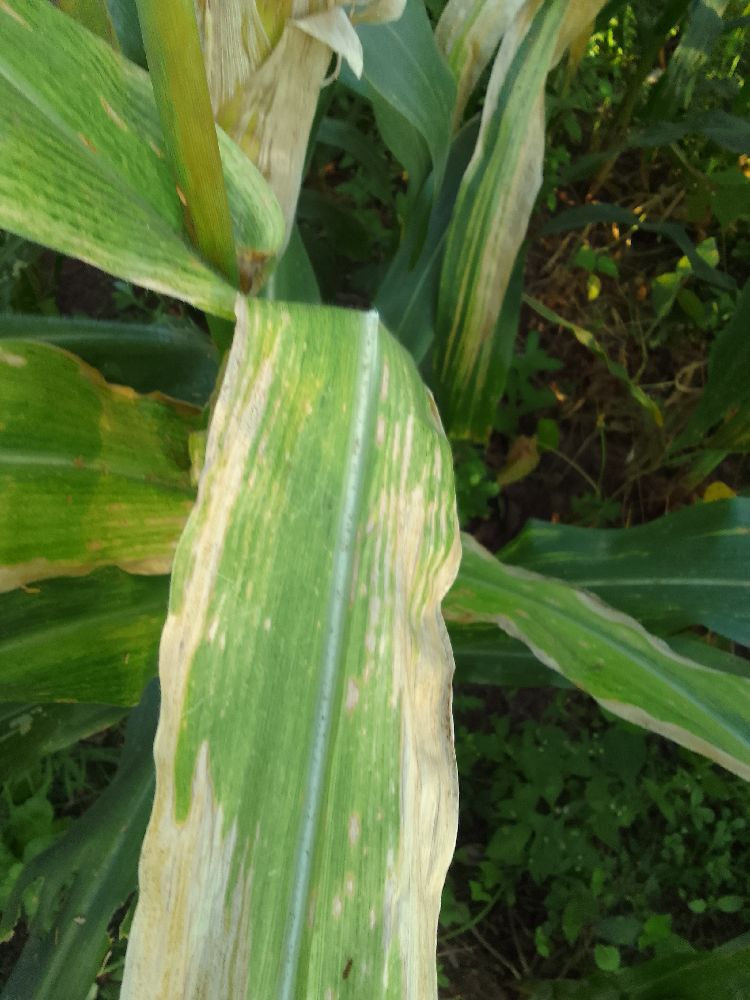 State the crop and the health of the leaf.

maize, maize lethal necrosis
